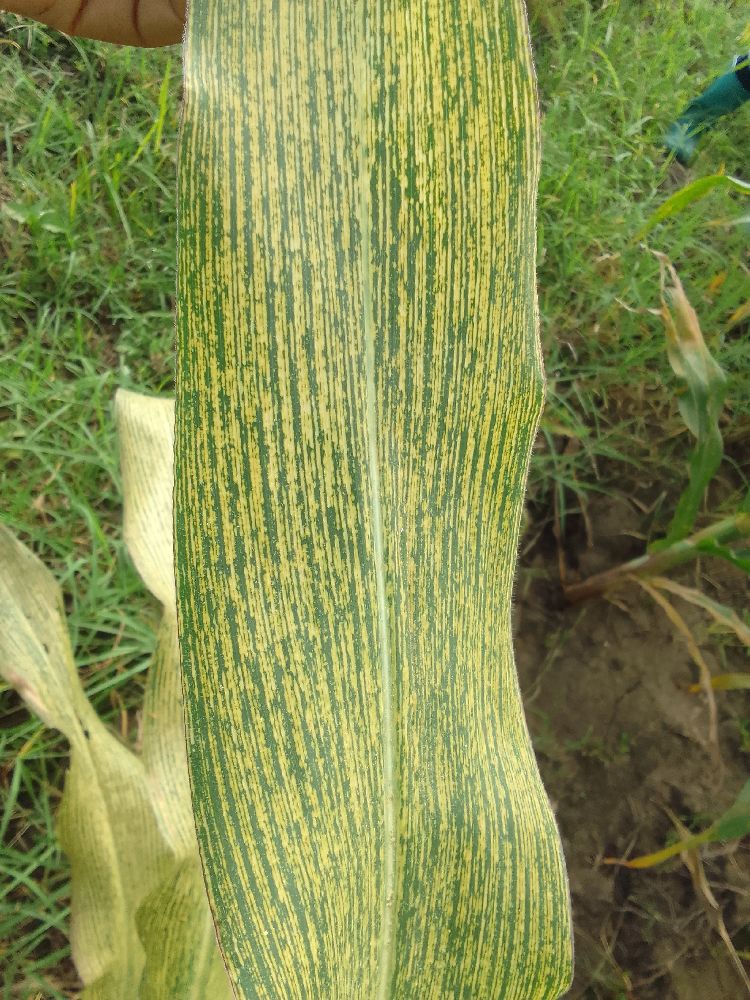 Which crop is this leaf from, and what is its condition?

maize, maize streak virus
